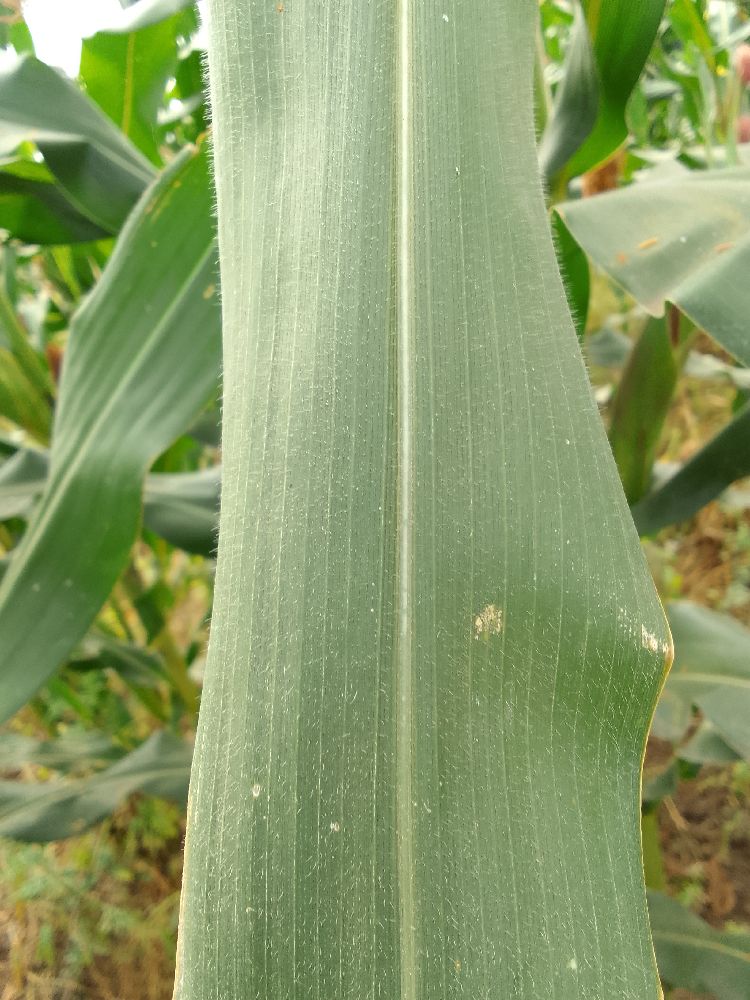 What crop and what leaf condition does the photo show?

maize, healthy
